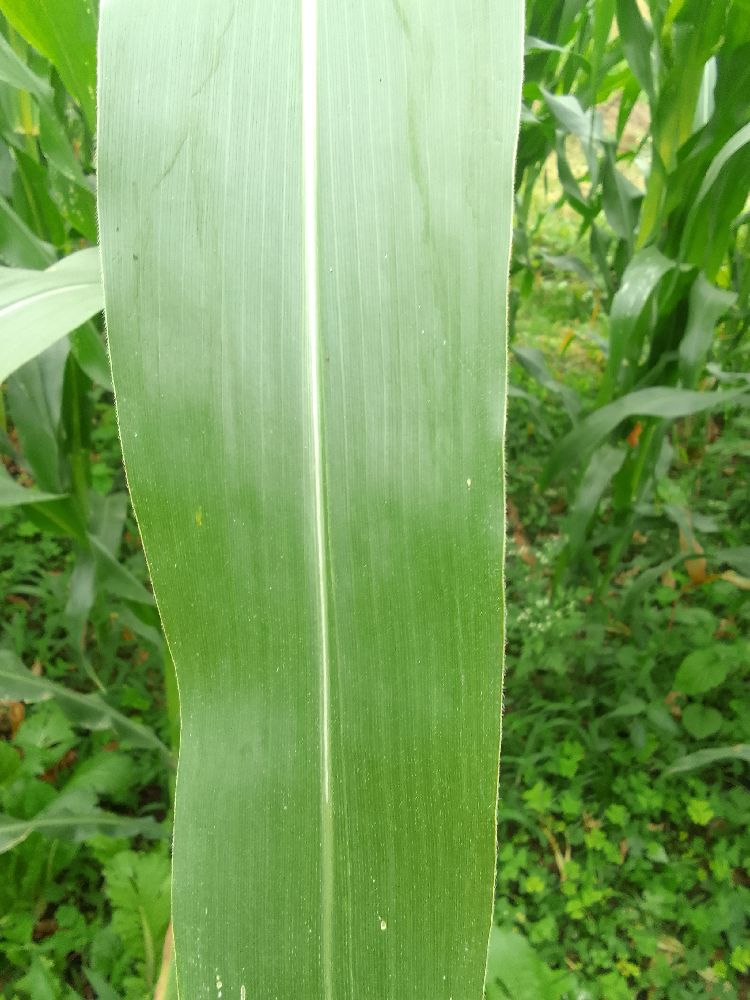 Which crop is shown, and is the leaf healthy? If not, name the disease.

maize, healthy
